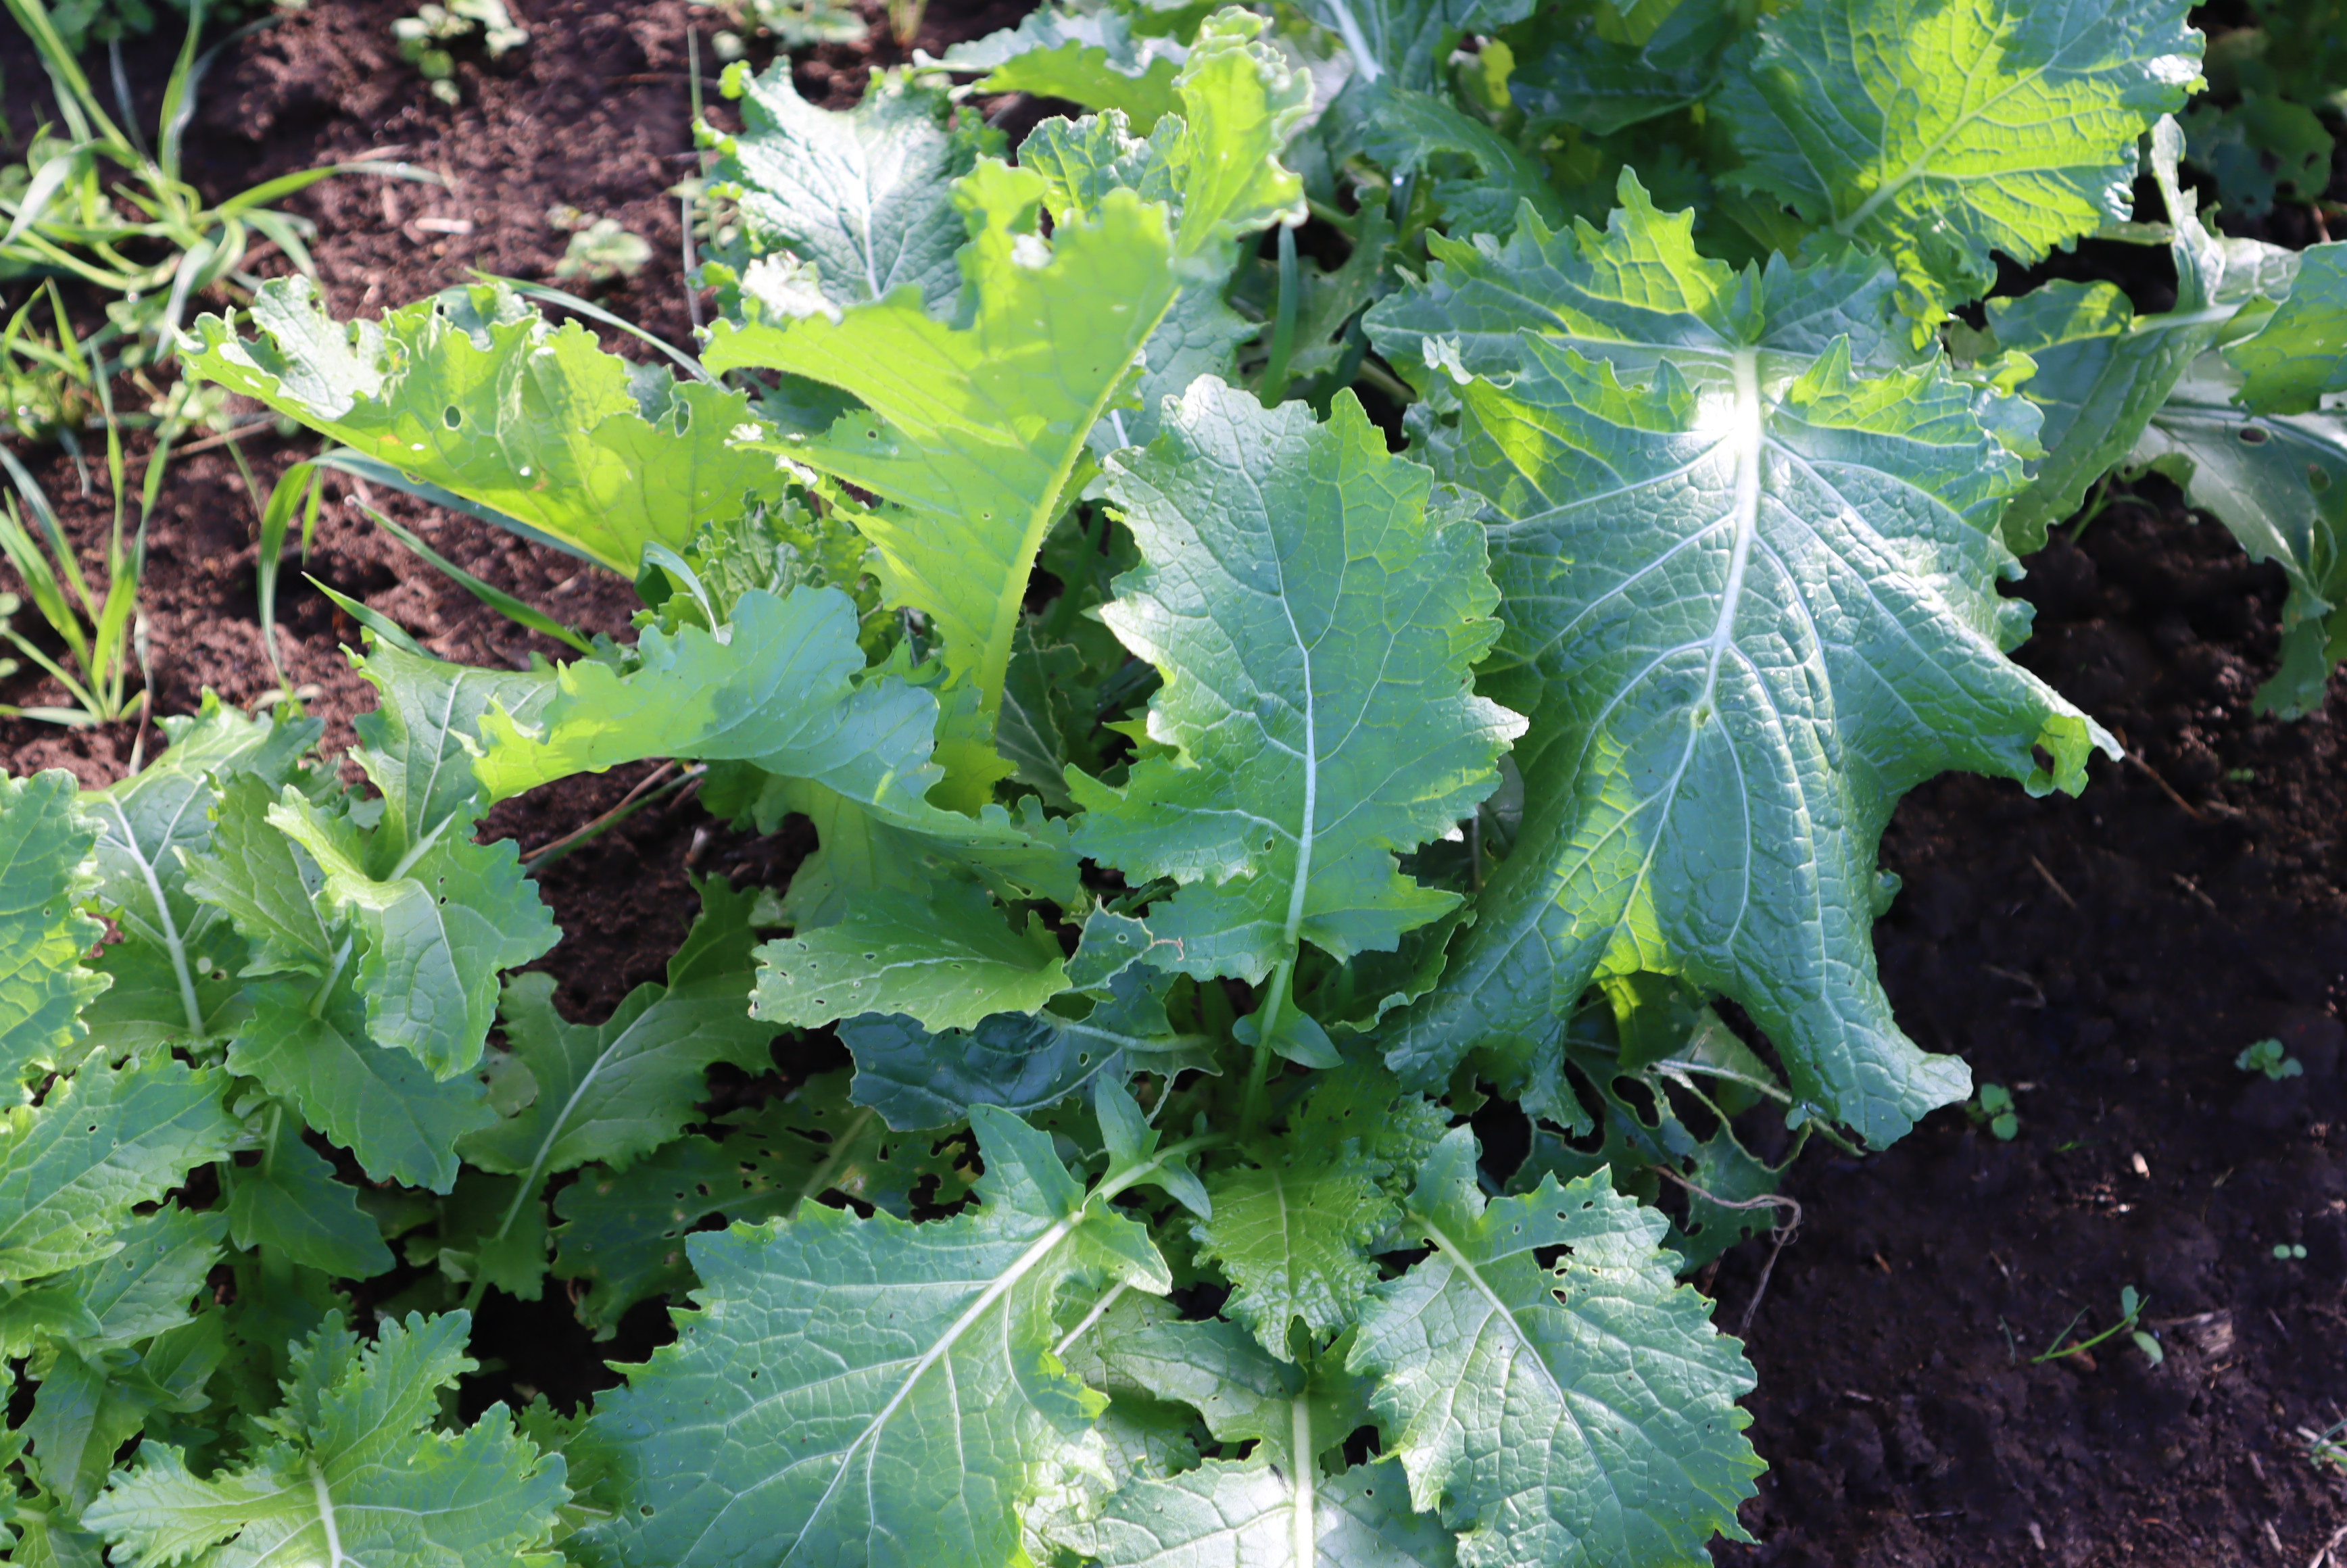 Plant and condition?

rapini, downy mildew, phytophagous
